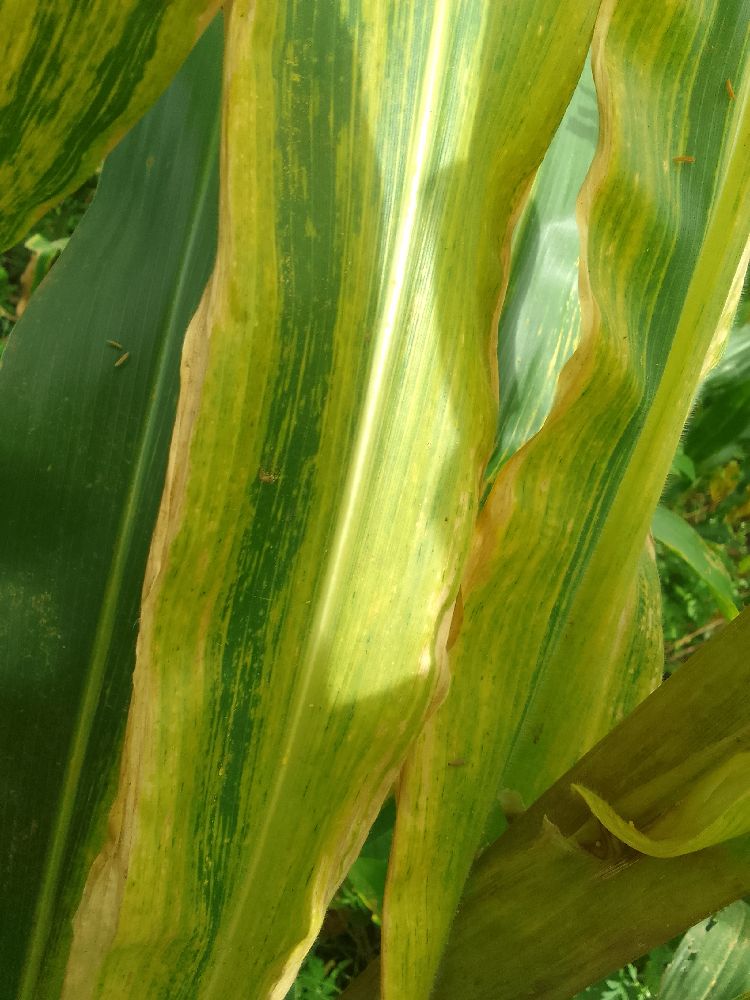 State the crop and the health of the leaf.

maize, maize lethal necrosis
